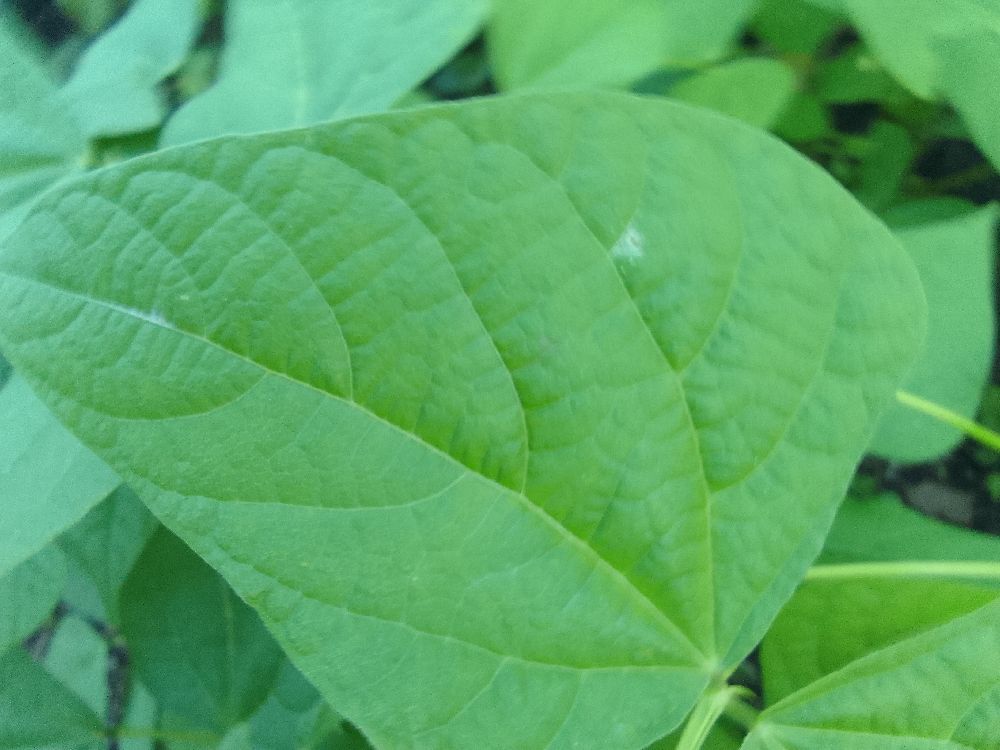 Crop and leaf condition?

common bean, healthy
